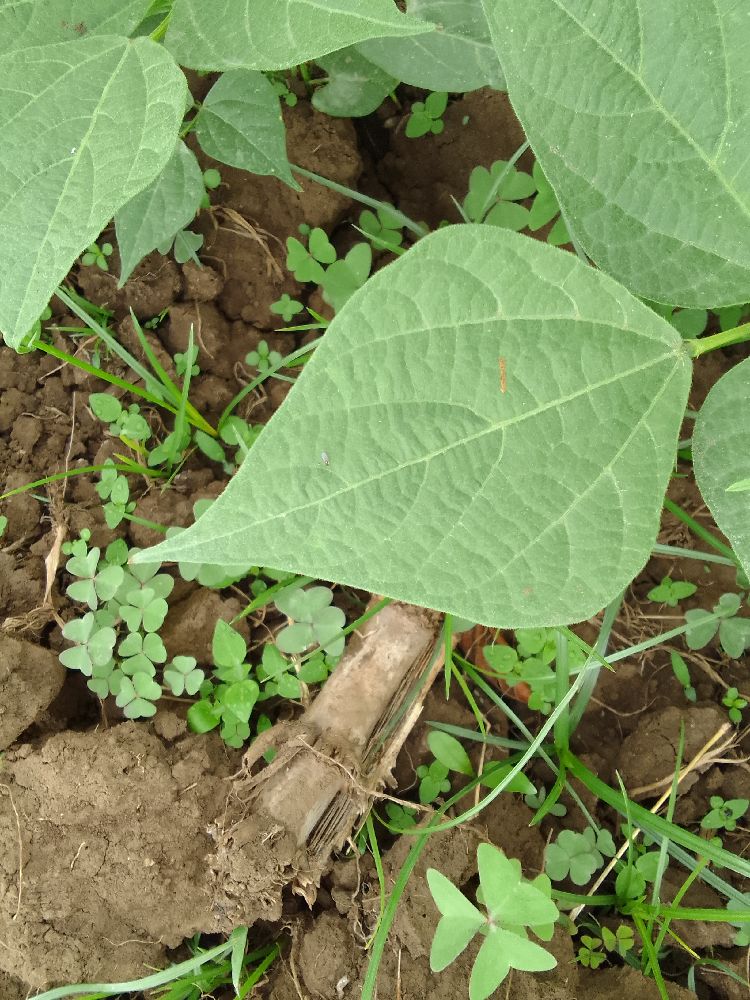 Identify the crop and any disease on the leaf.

common bean, healthy
